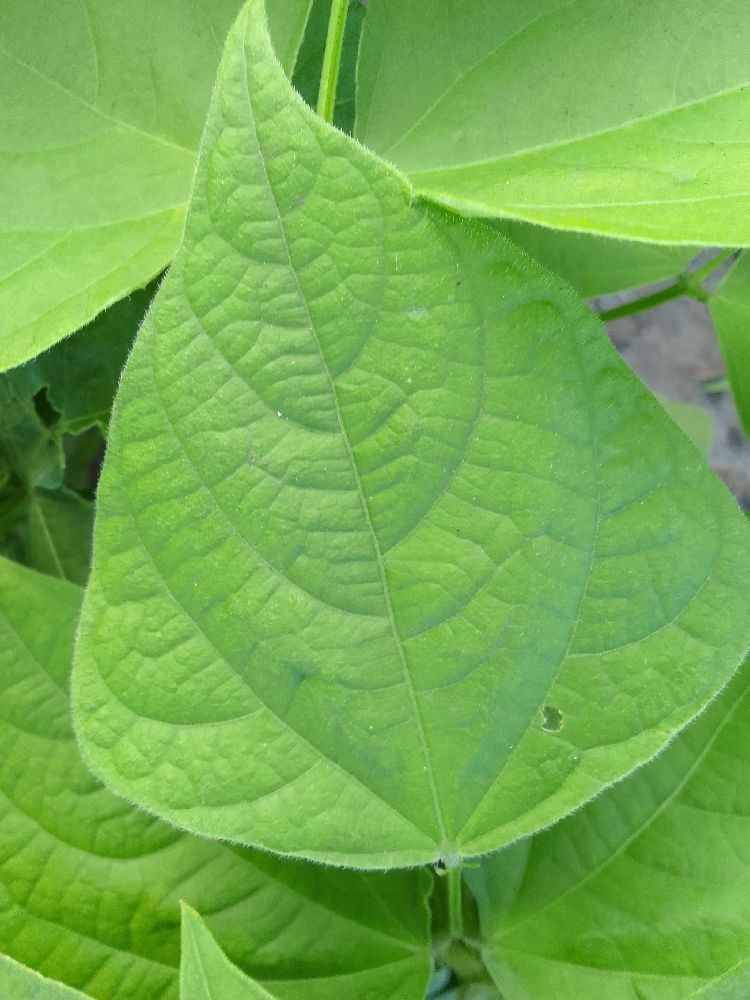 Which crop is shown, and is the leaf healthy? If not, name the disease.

common bean, healthy
